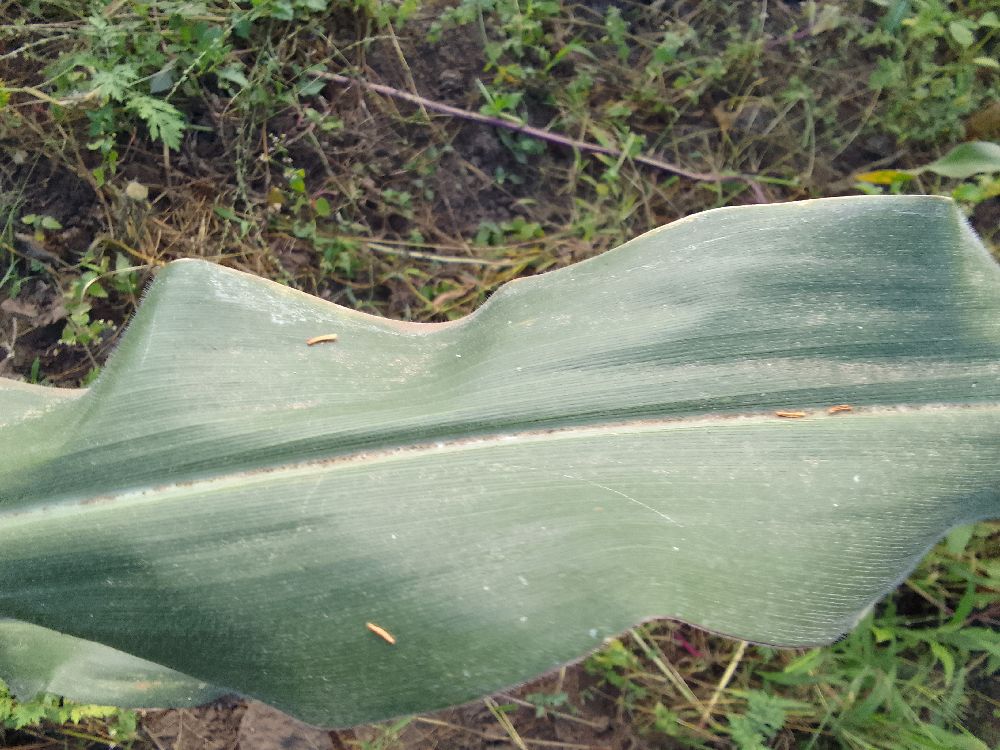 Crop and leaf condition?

maize, healthy
